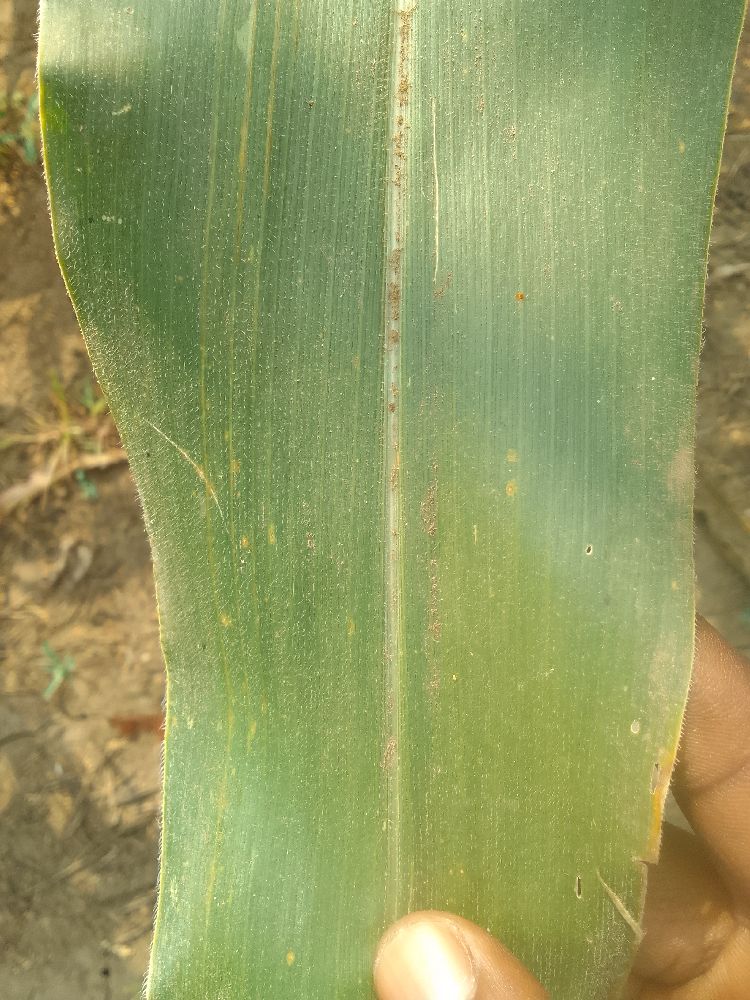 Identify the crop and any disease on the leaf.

maize, healthy
